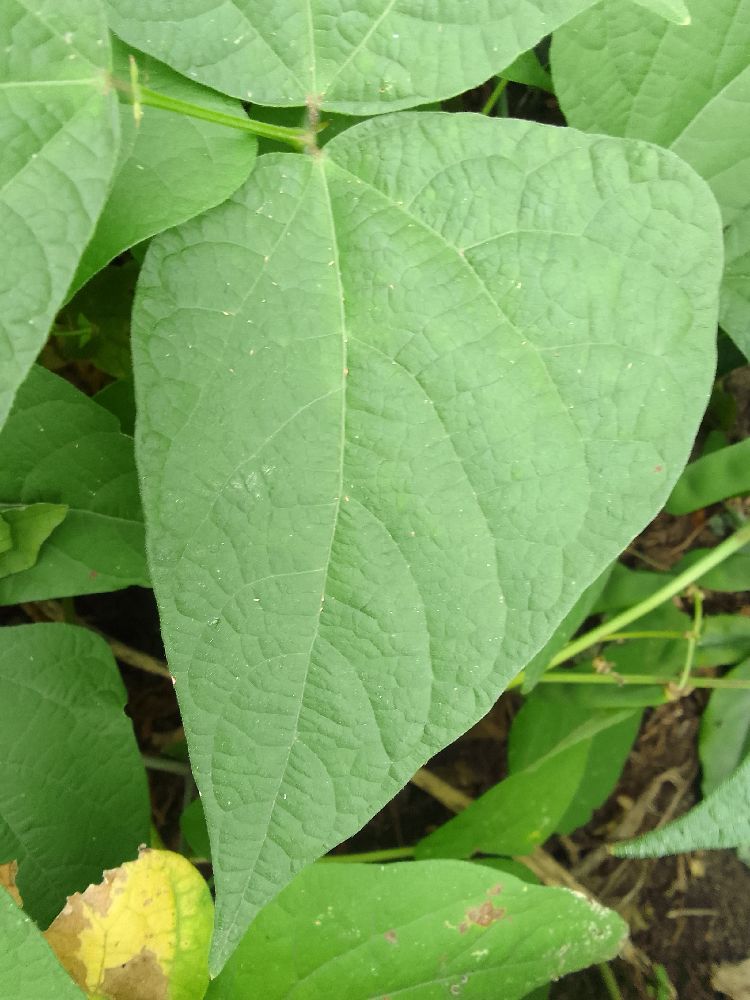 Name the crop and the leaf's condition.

common bean, healthy
